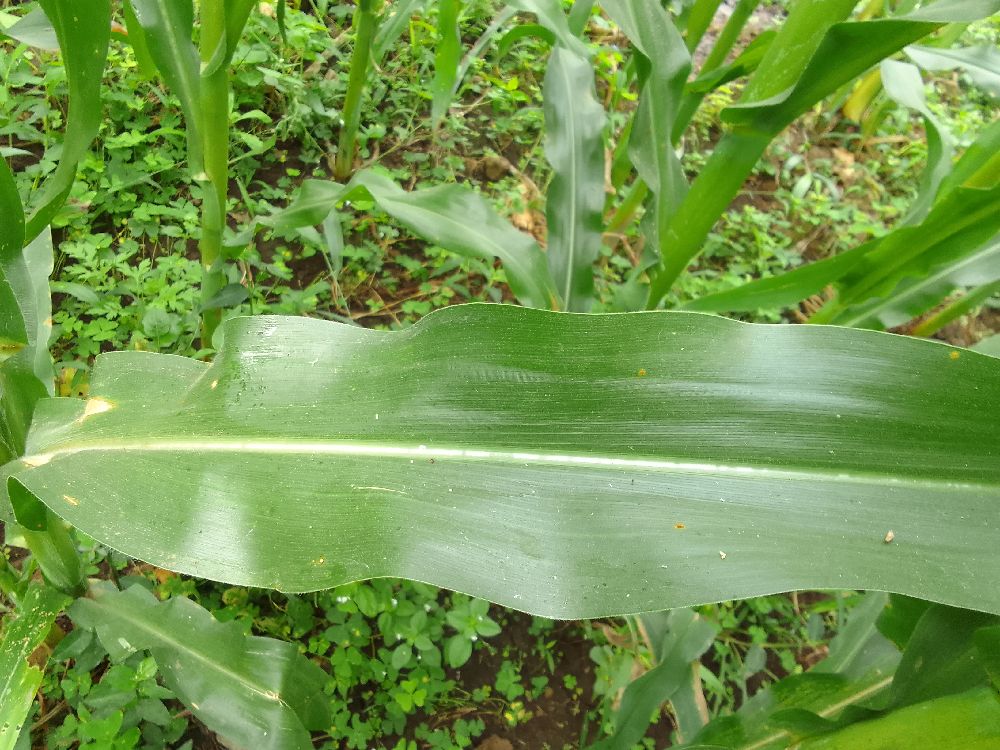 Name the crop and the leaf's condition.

maize, healthy
